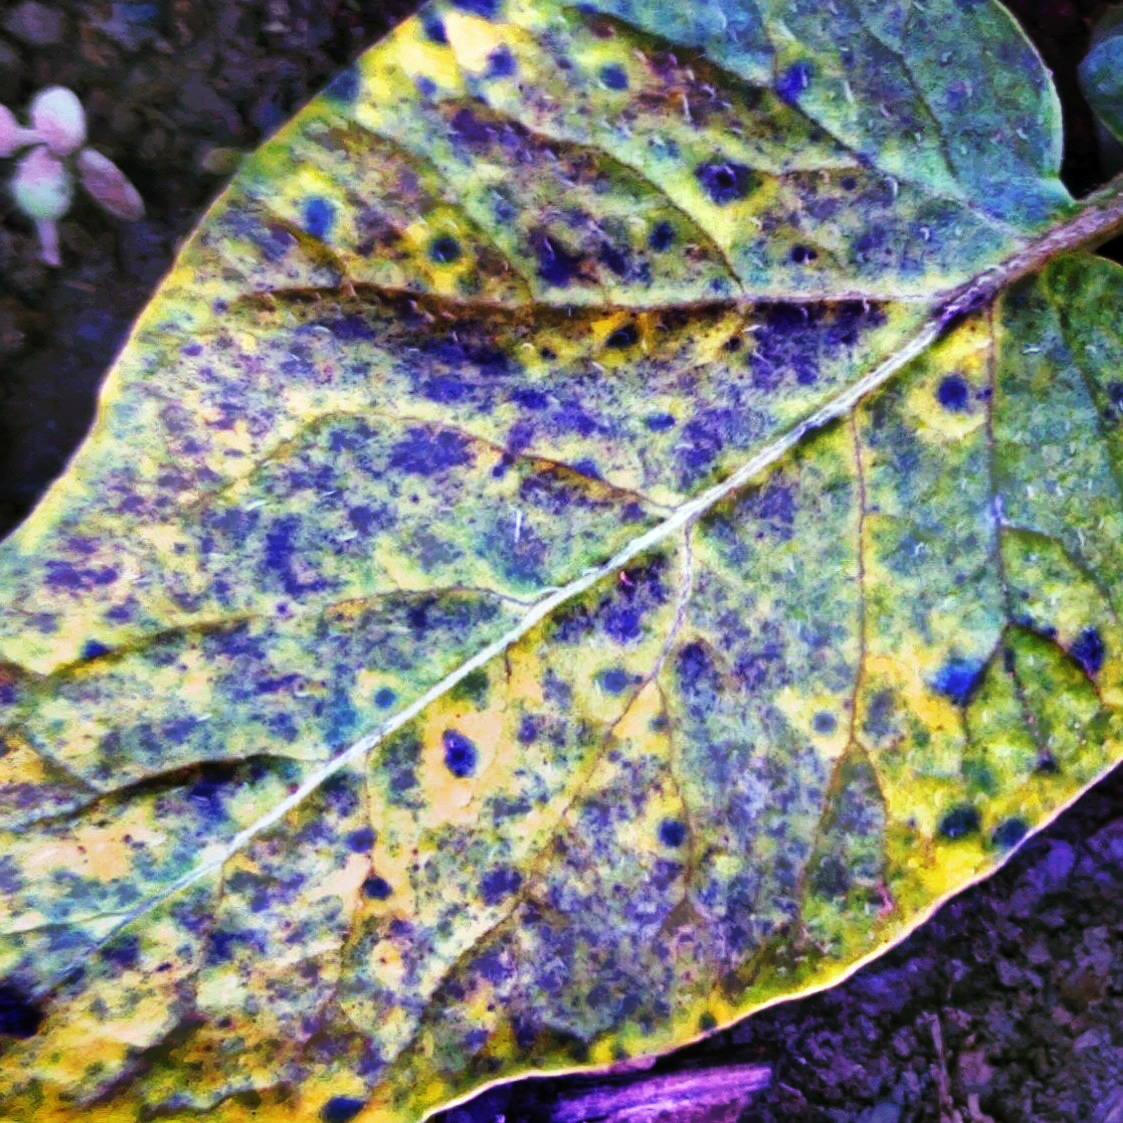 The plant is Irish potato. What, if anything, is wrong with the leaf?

late blight
